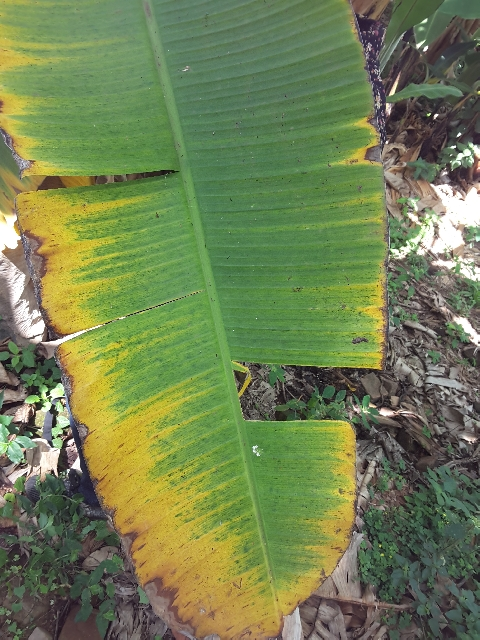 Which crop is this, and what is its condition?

banana, fusarium wilt race 1
